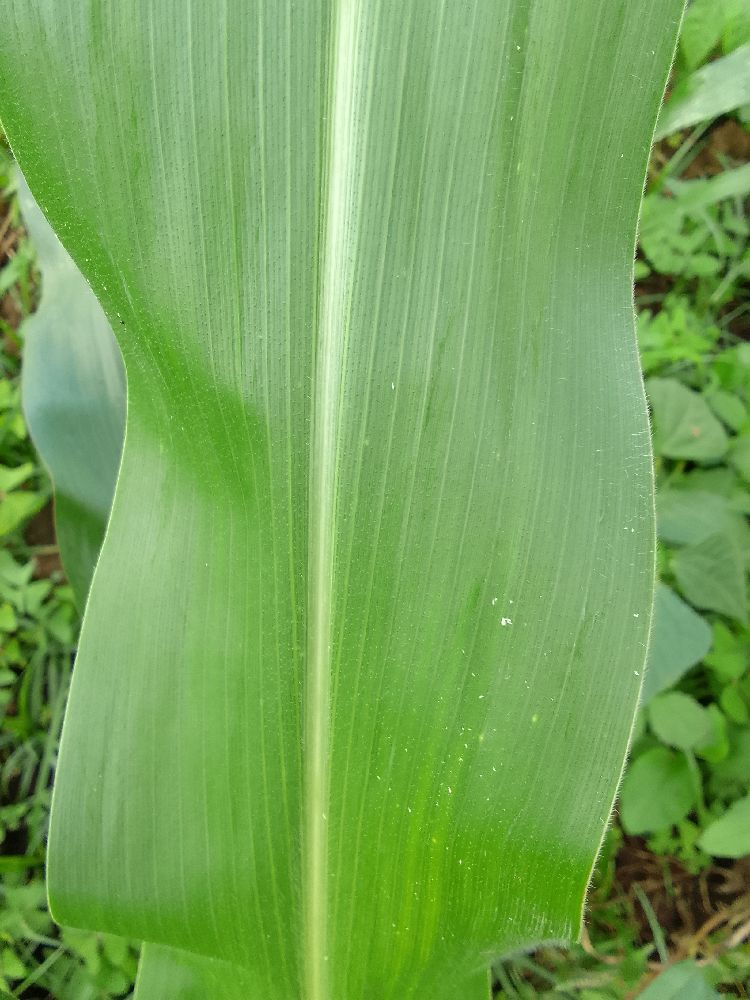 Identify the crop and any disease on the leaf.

maize, healthy
